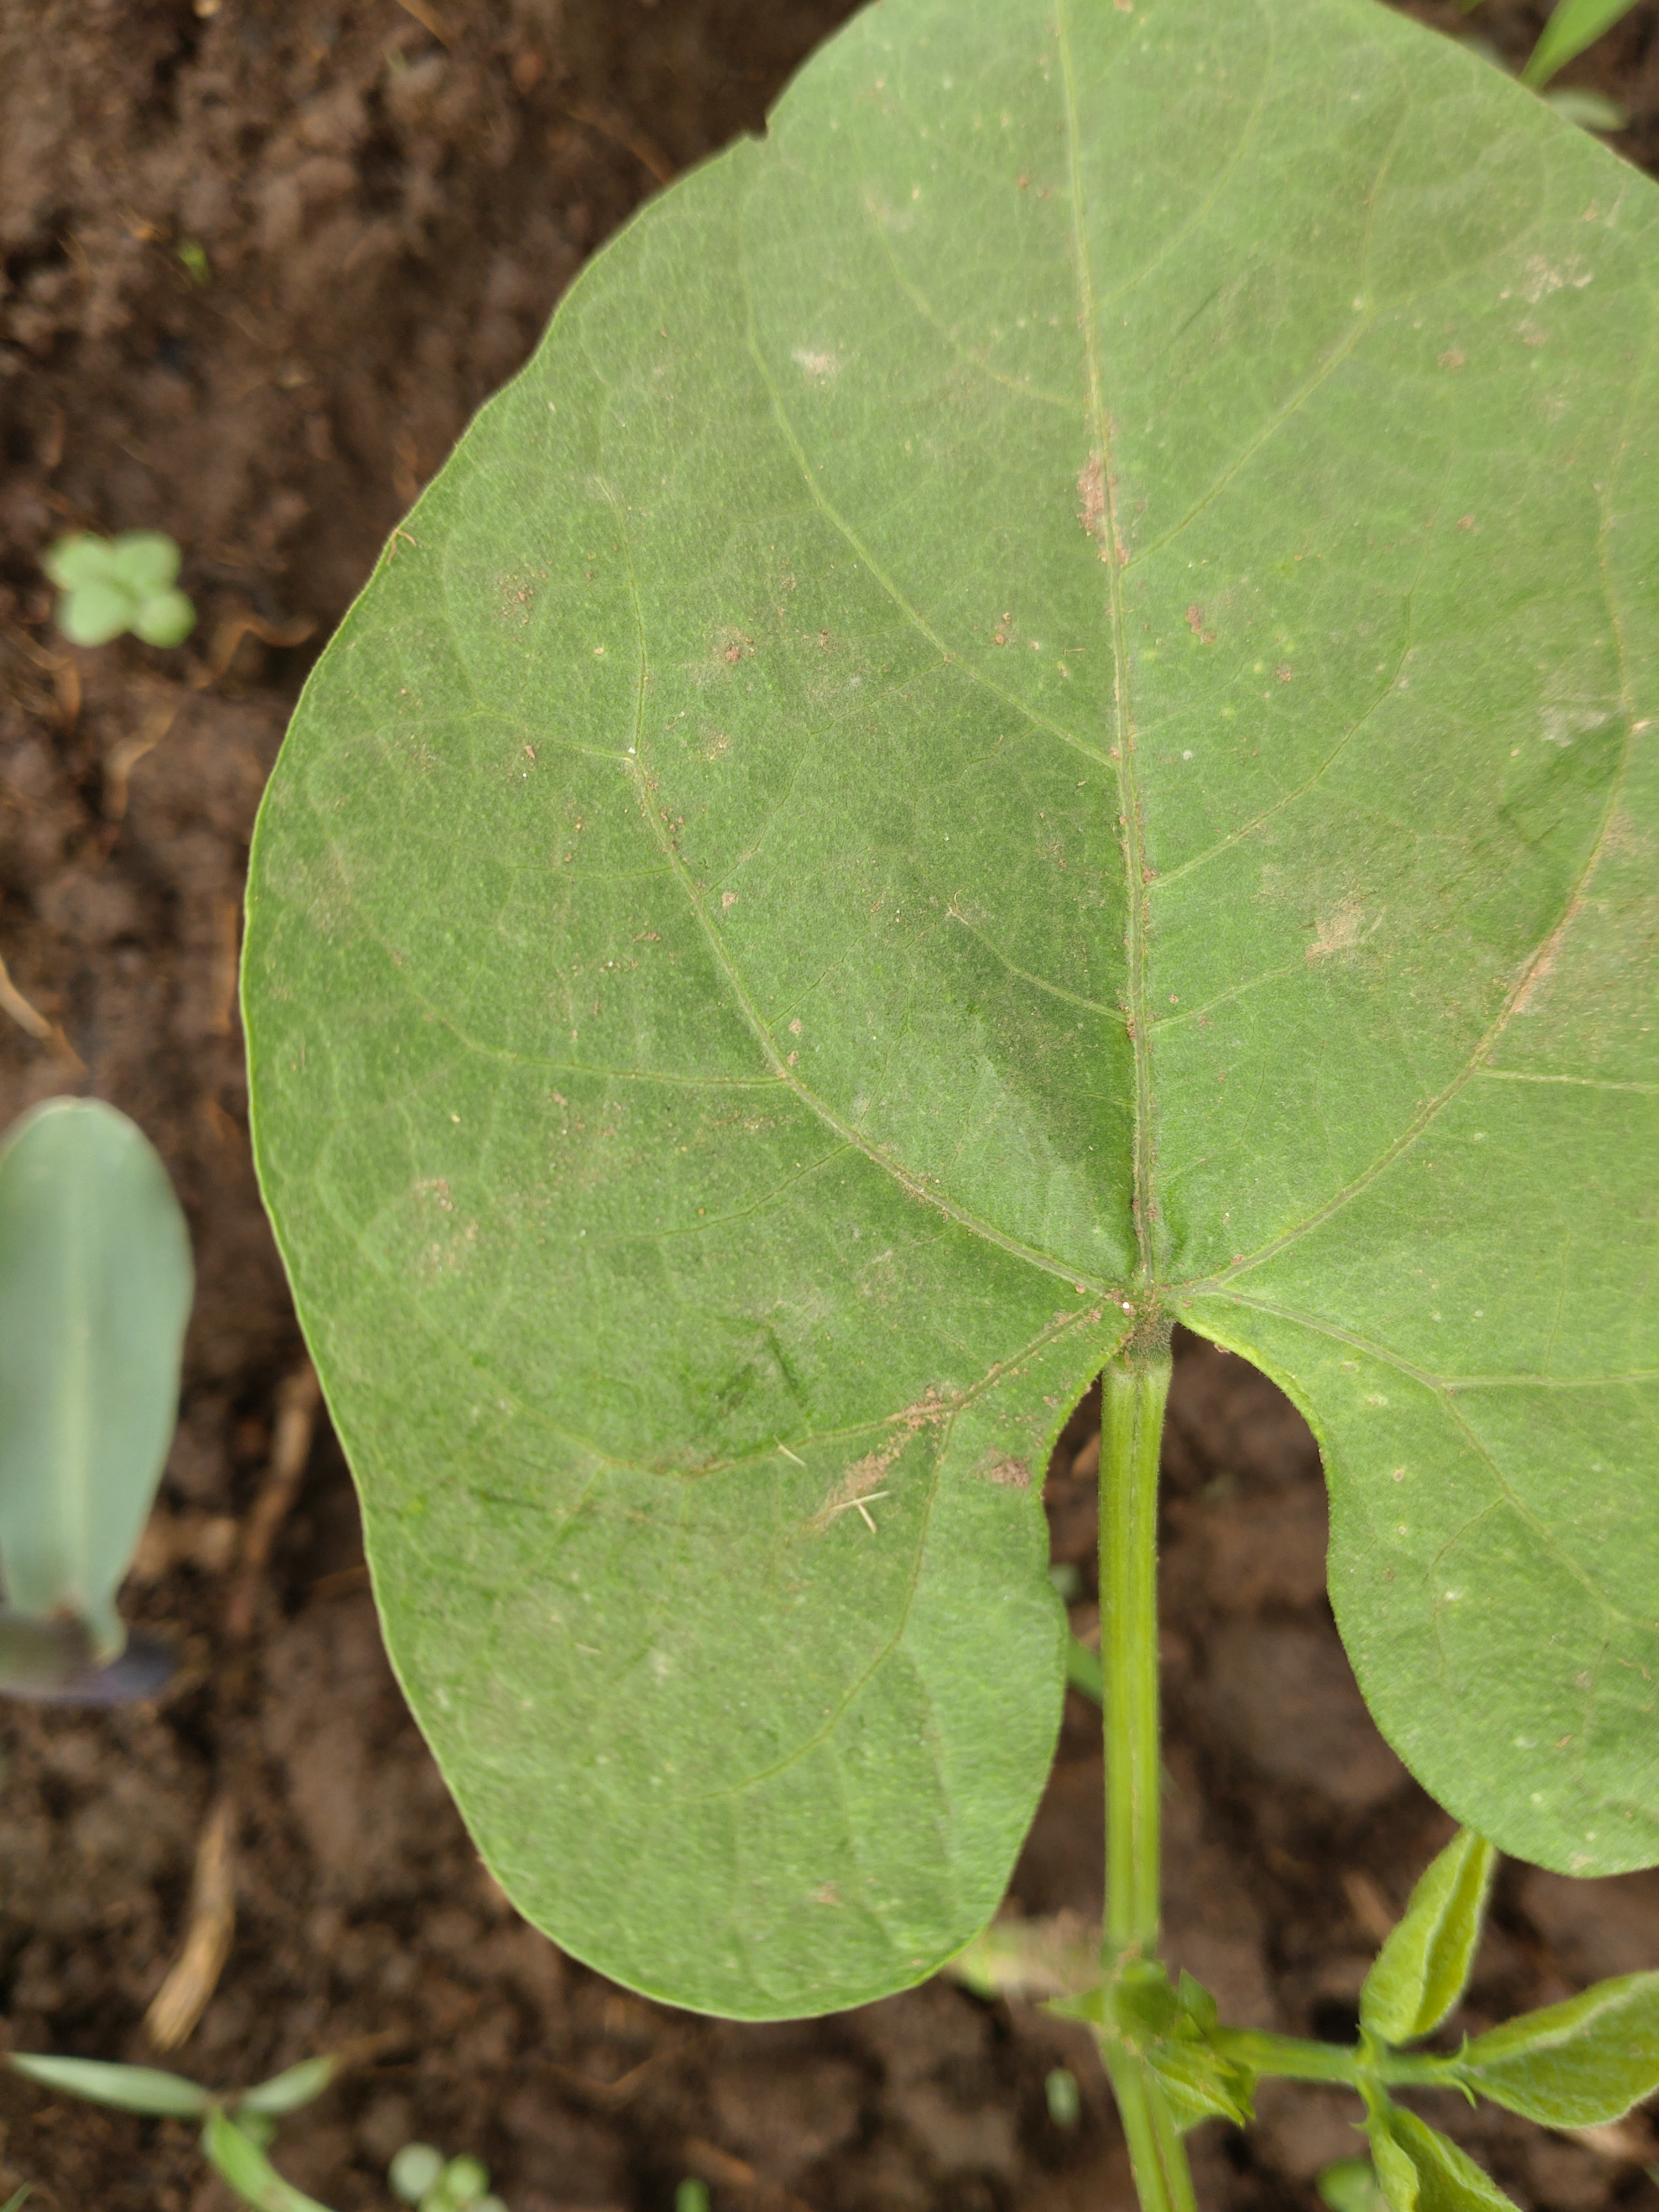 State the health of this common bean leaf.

healthy
